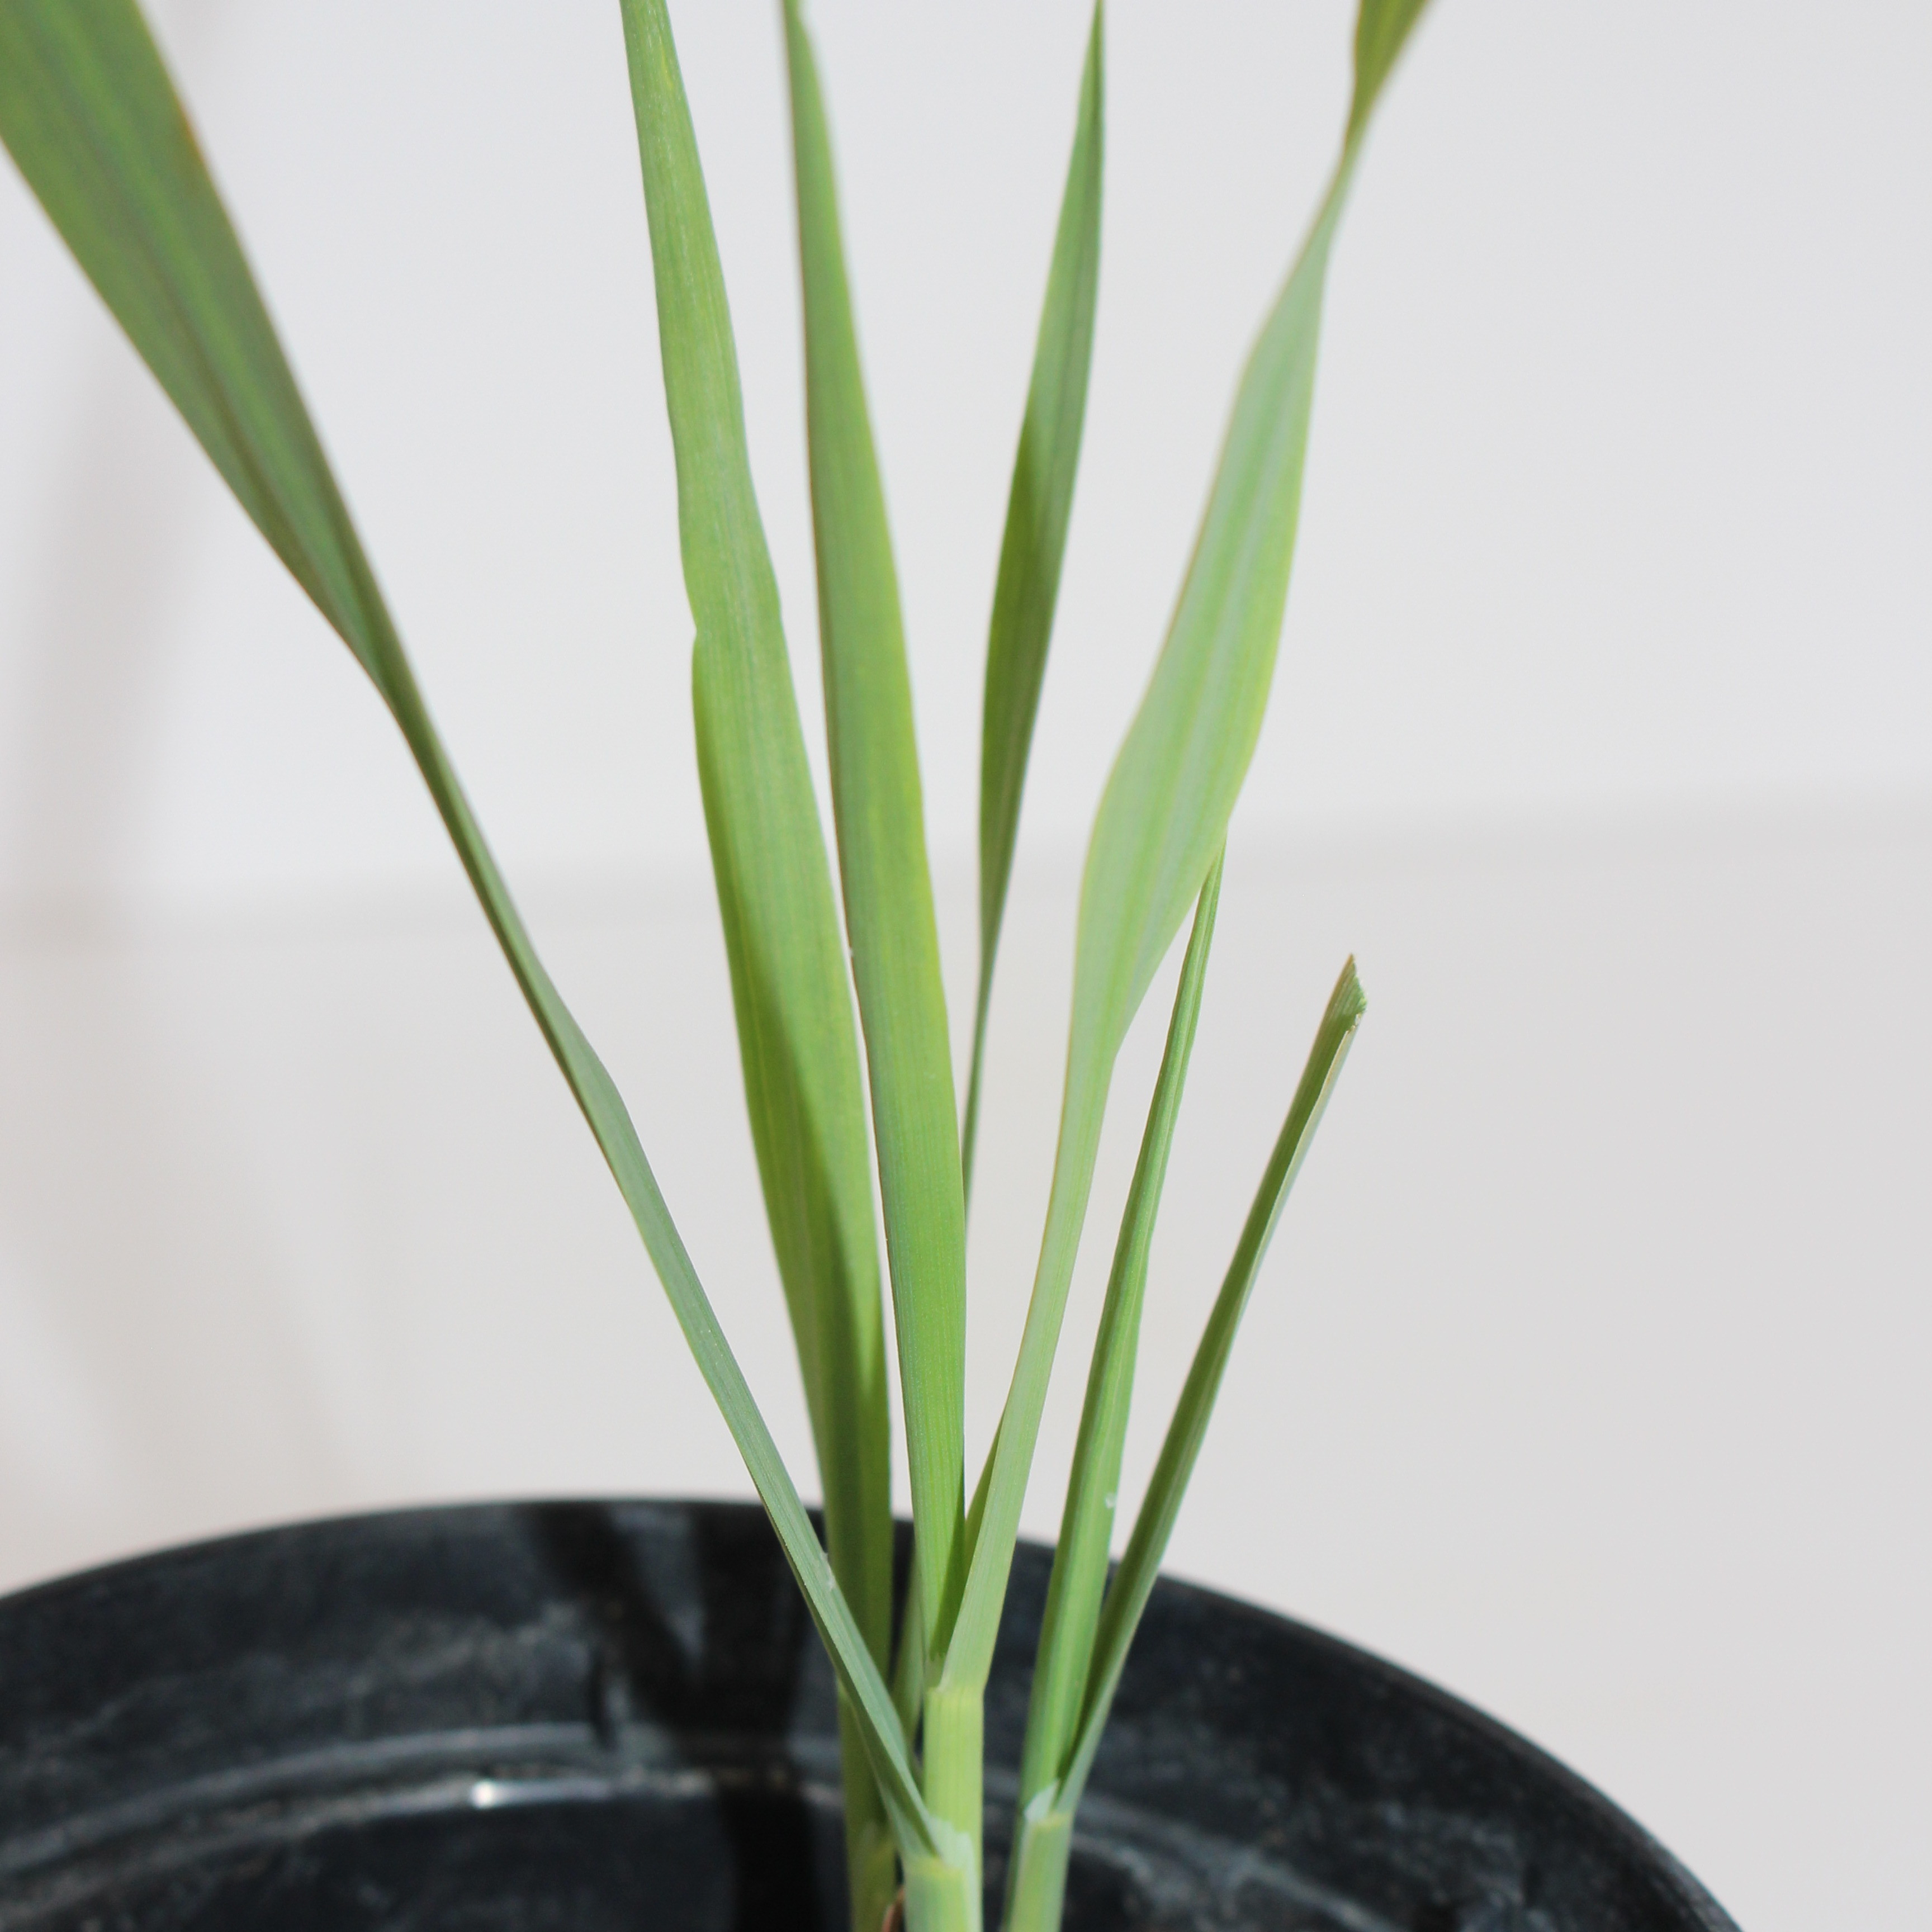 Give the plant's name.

Avena sterilis
